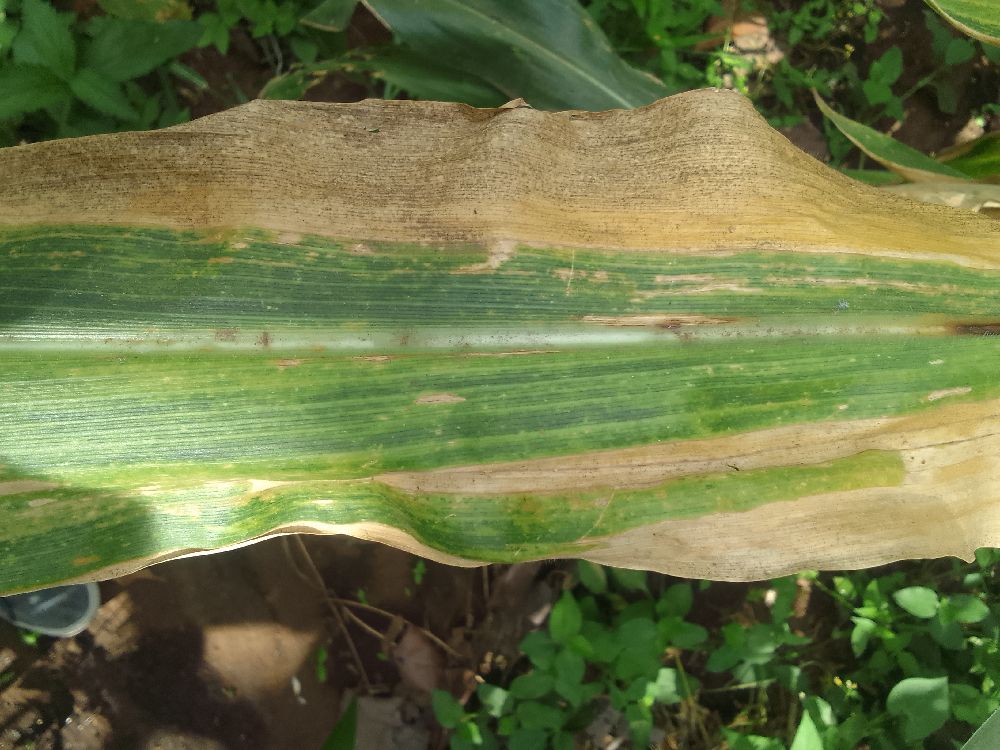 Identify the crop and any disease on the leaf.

maize, maize lethal necrosis
